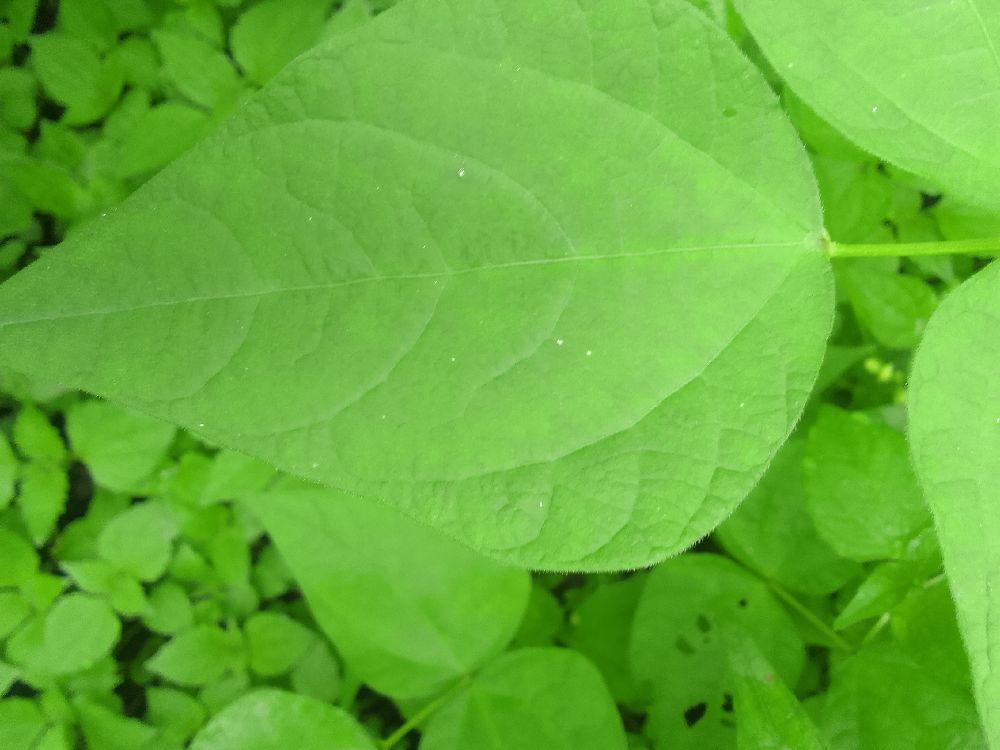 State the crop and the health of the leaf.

common bean, healthy
